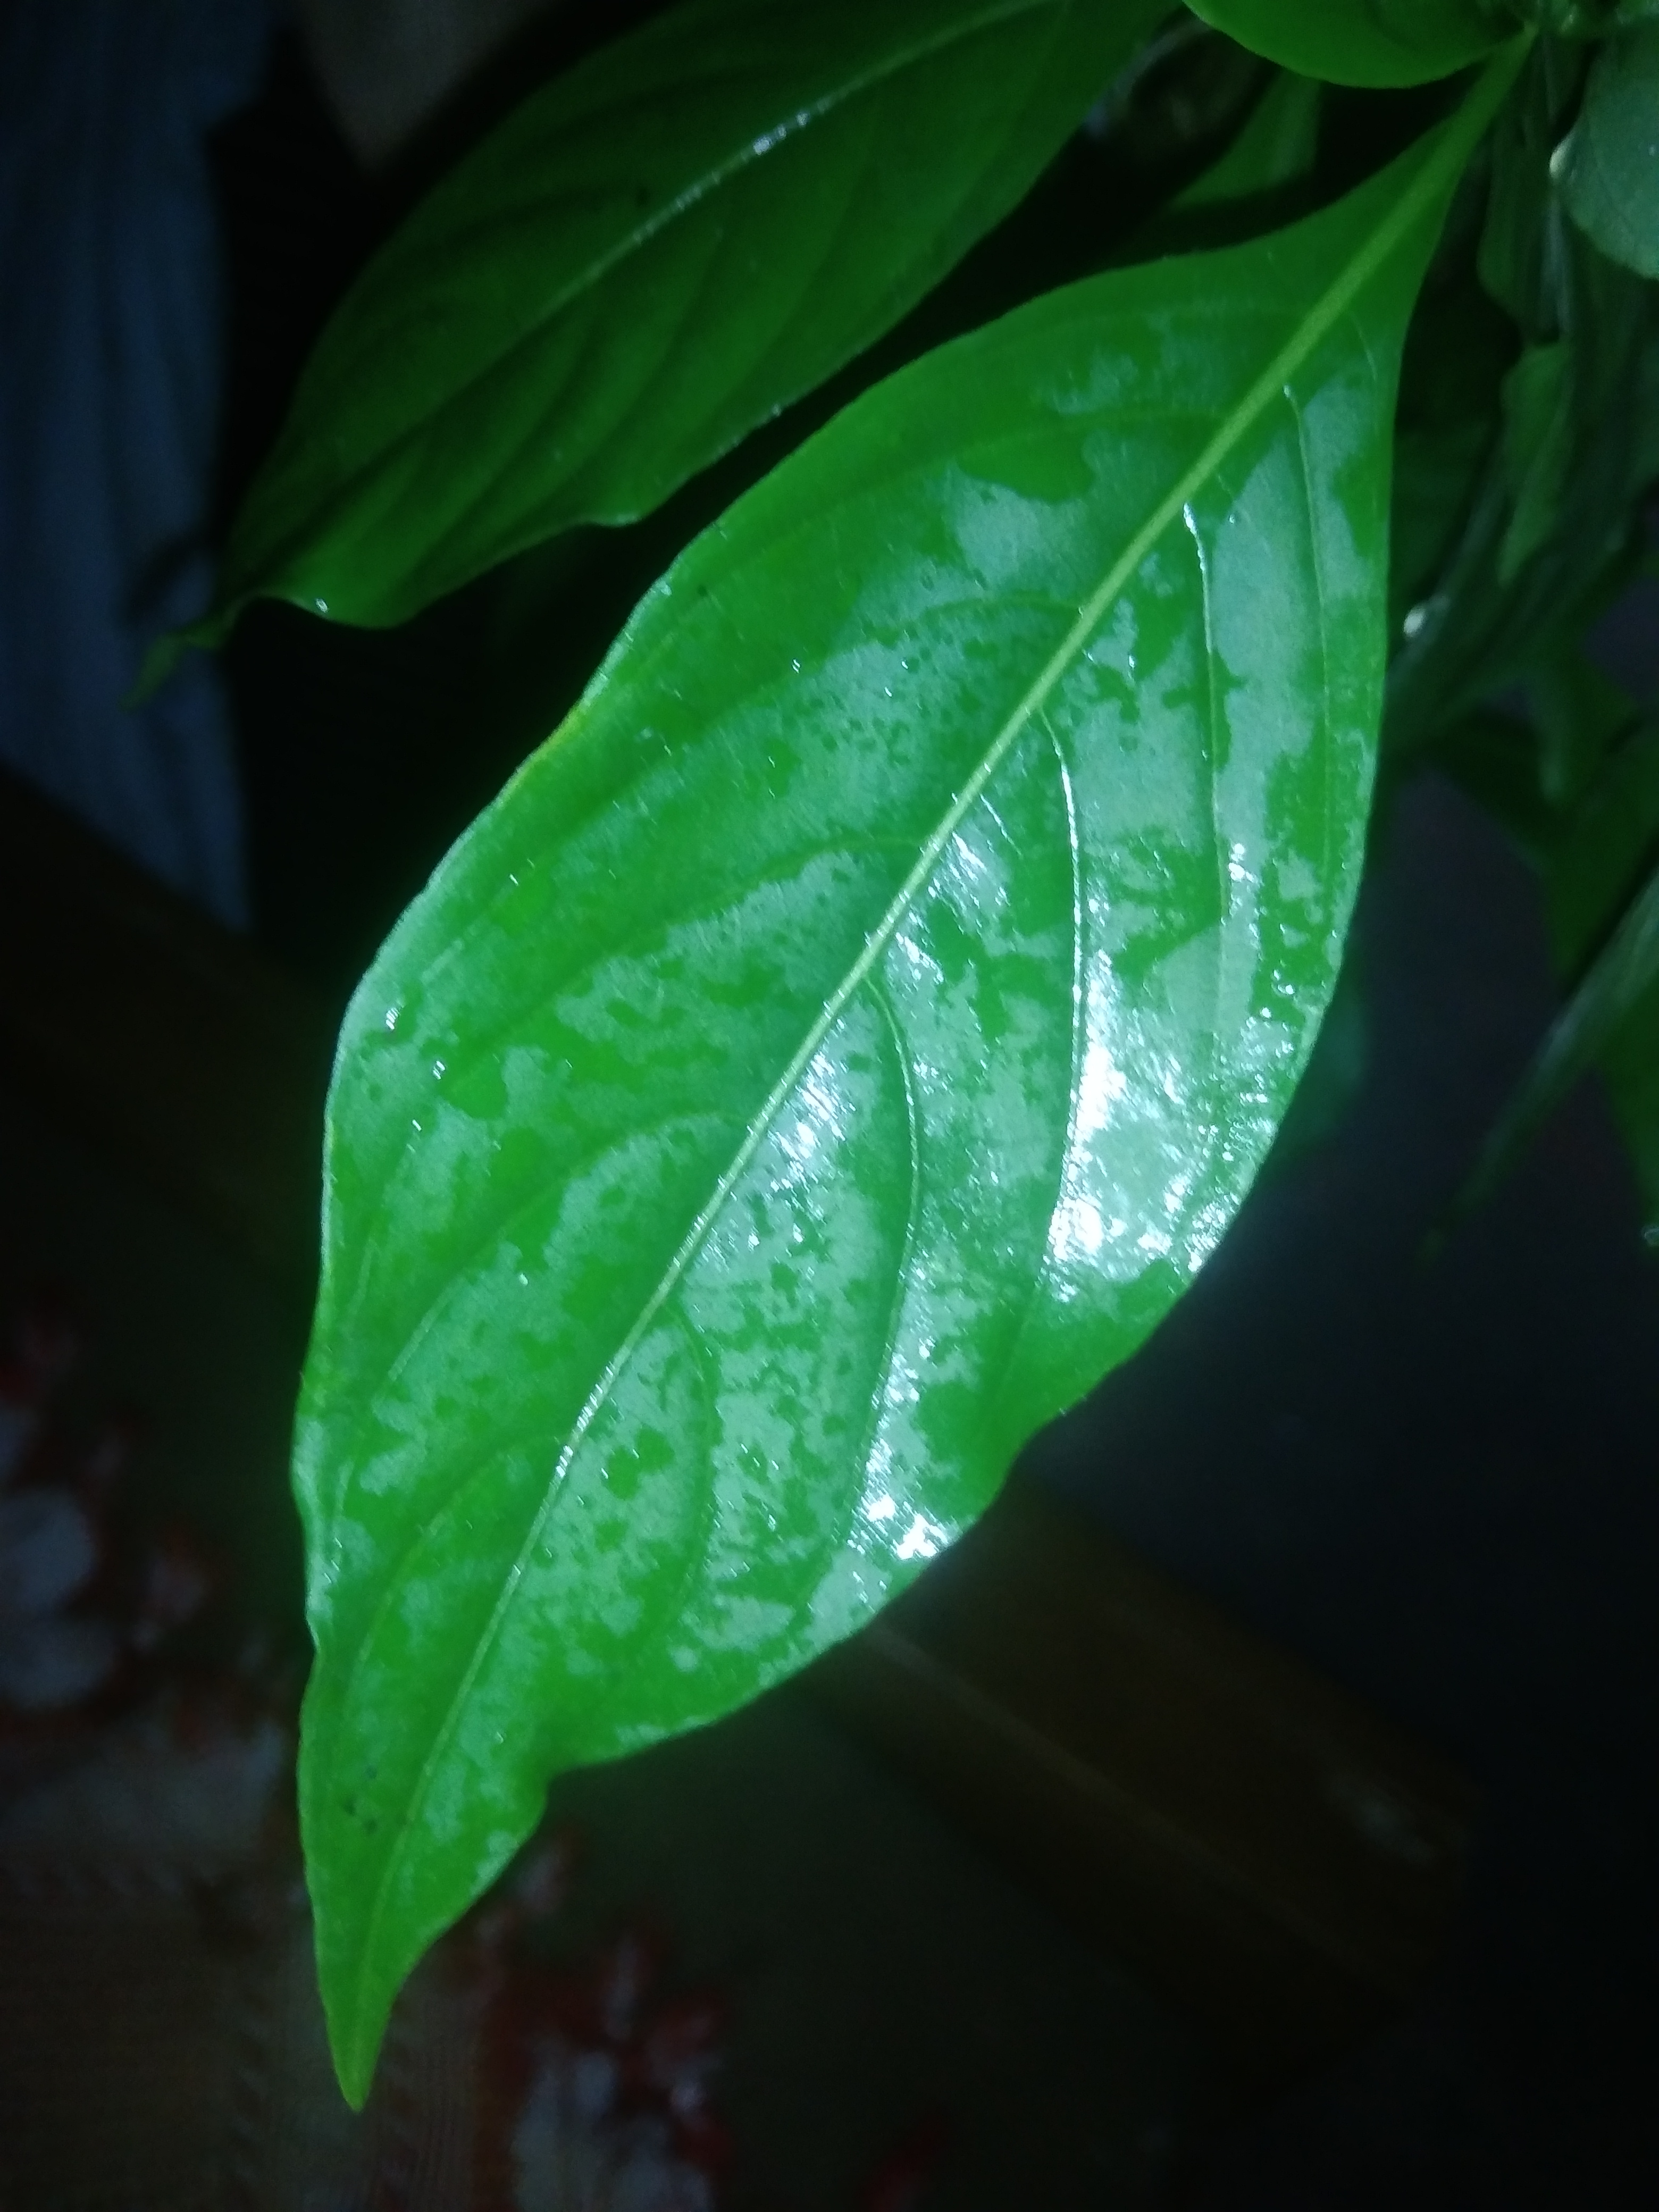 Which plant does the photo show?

vasaka
